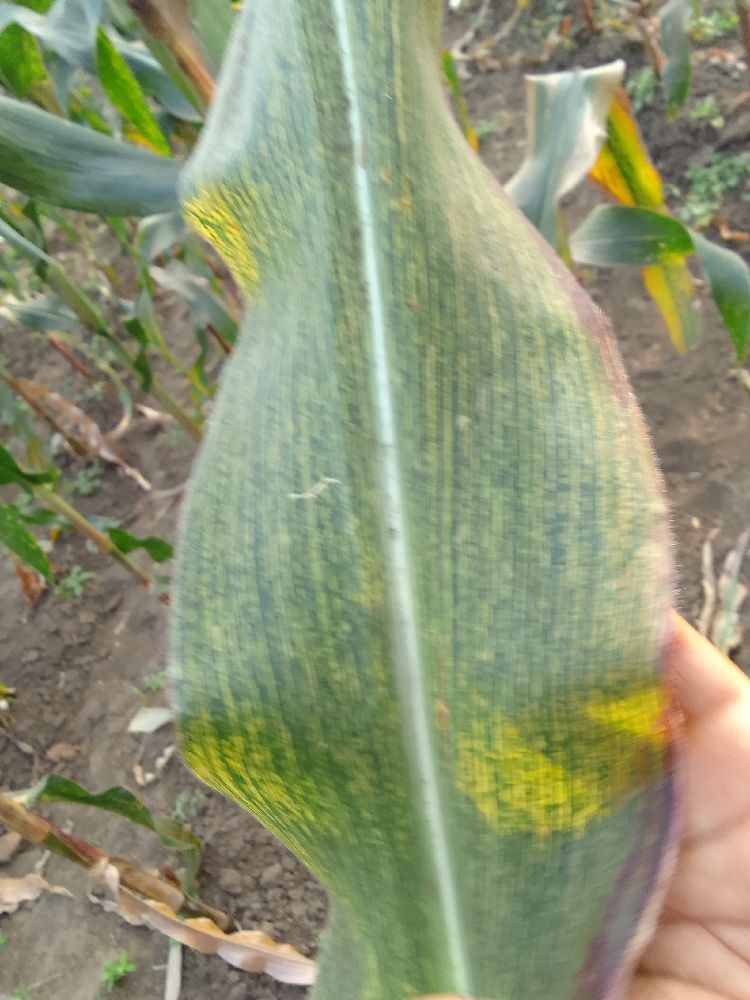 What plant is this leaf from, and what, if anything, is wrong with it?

maize, maize streak virus
